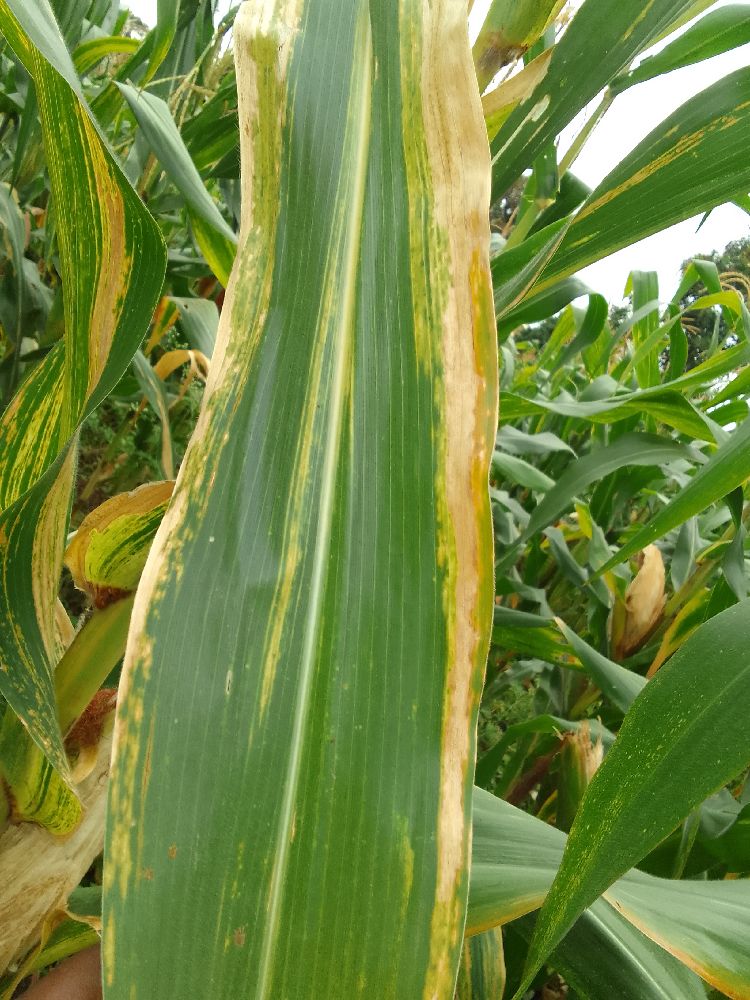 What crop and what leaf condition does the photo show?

maize, maize lethal necrosis
